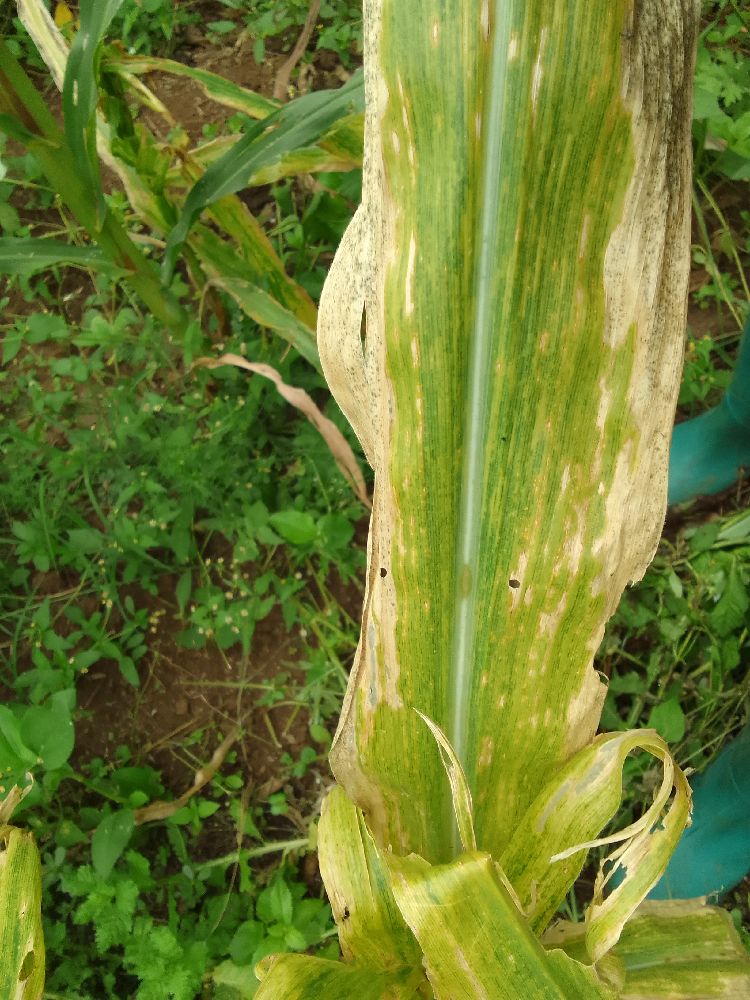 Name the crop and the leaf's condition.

maize, maize lethal necrosis
